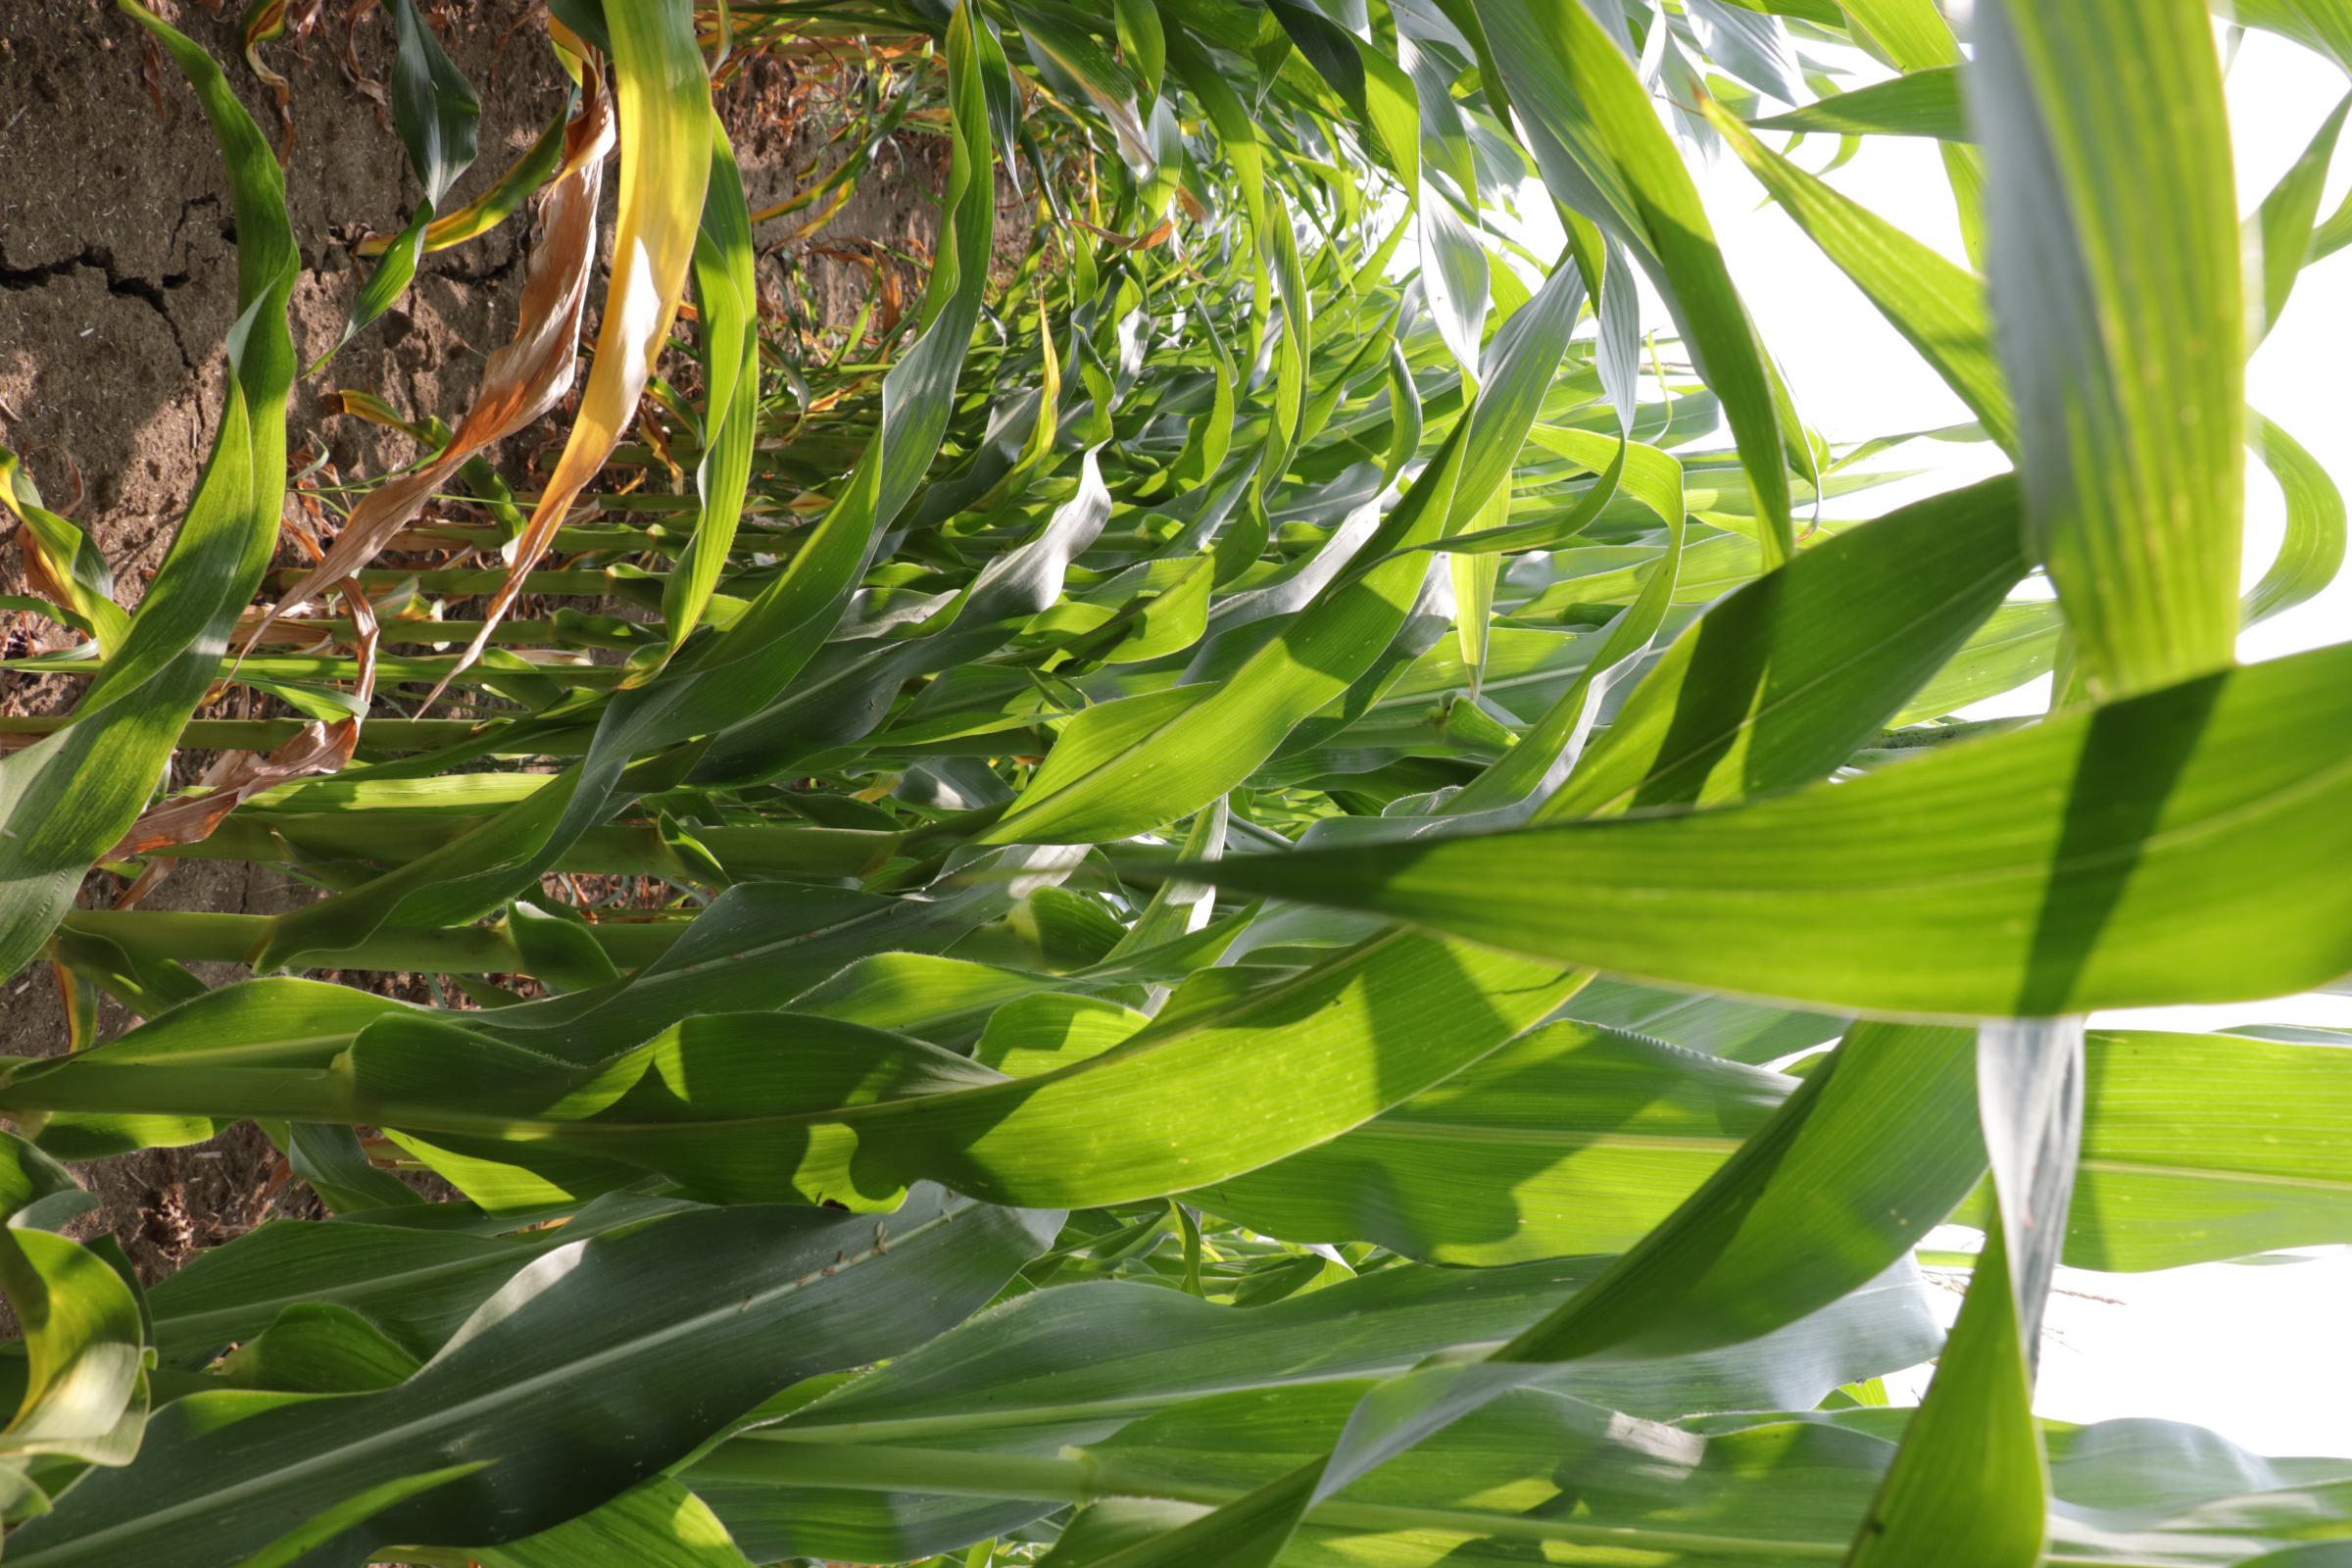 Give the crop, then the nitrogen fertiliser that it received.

maize, reduced nitrogen fertilisation
